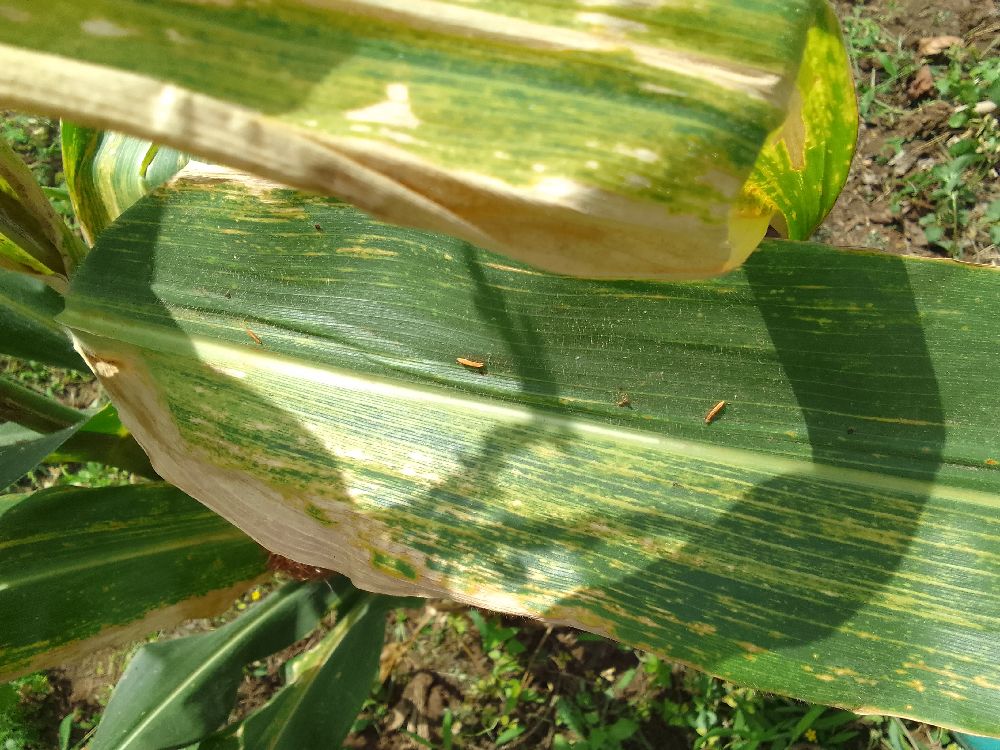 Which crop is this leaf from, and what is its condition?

maize, maize lethal necrosis
